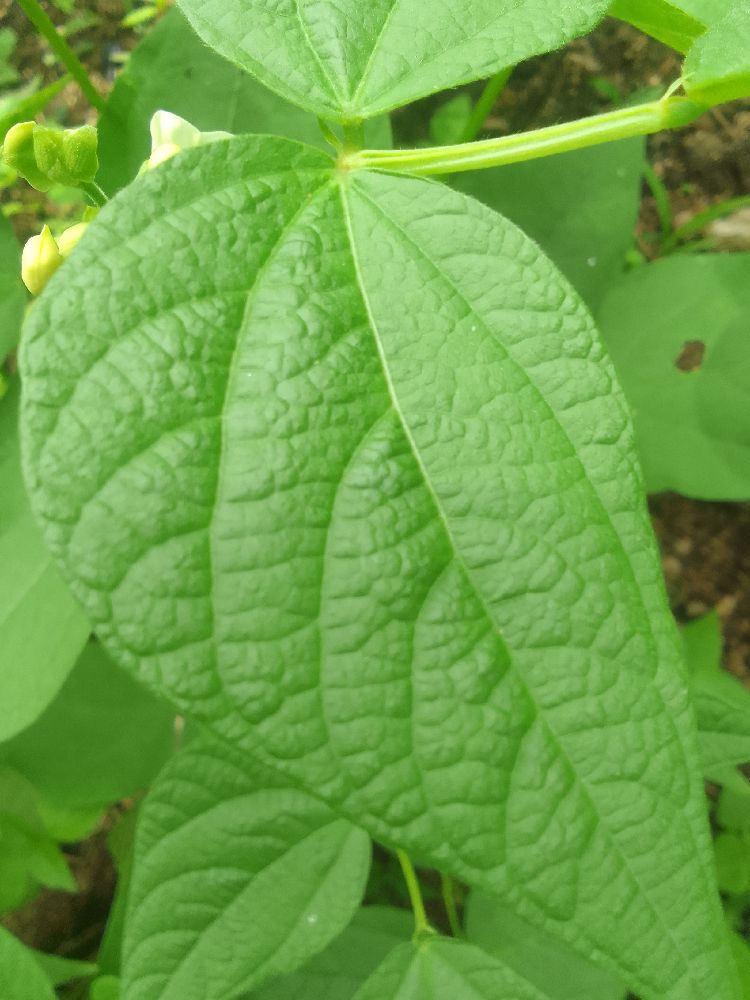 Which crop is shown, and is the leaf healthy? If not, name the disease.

common bean, healthy
